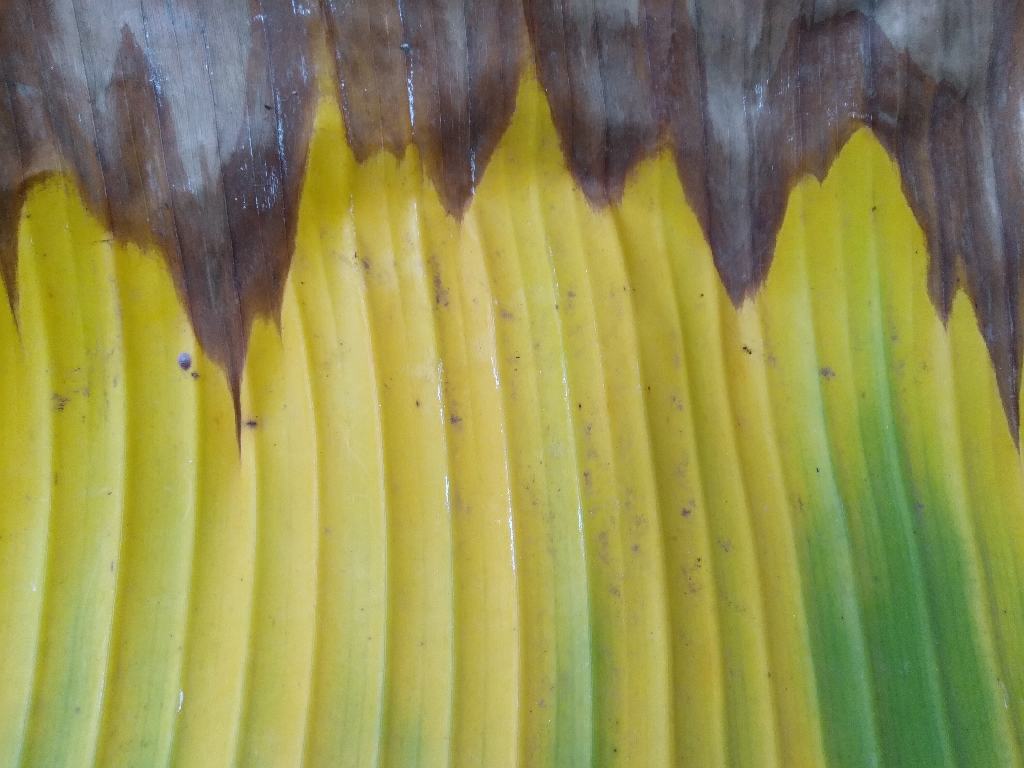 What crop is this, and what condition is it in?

banana, fusarium wilt race 1
